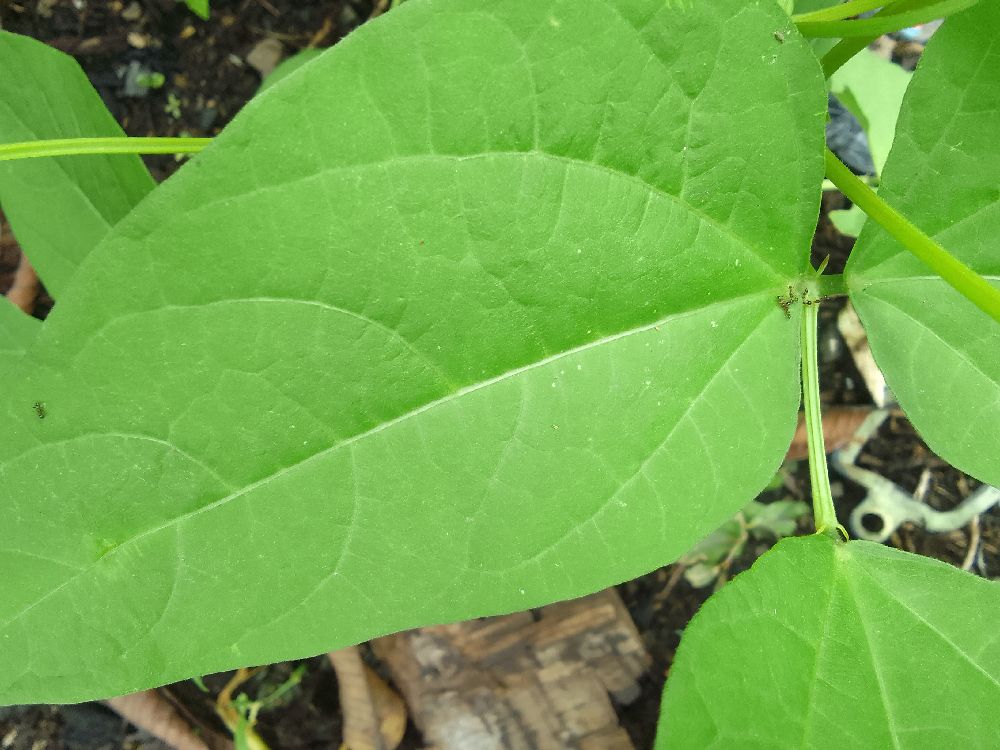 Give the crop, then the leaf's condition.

common bean, healthy
